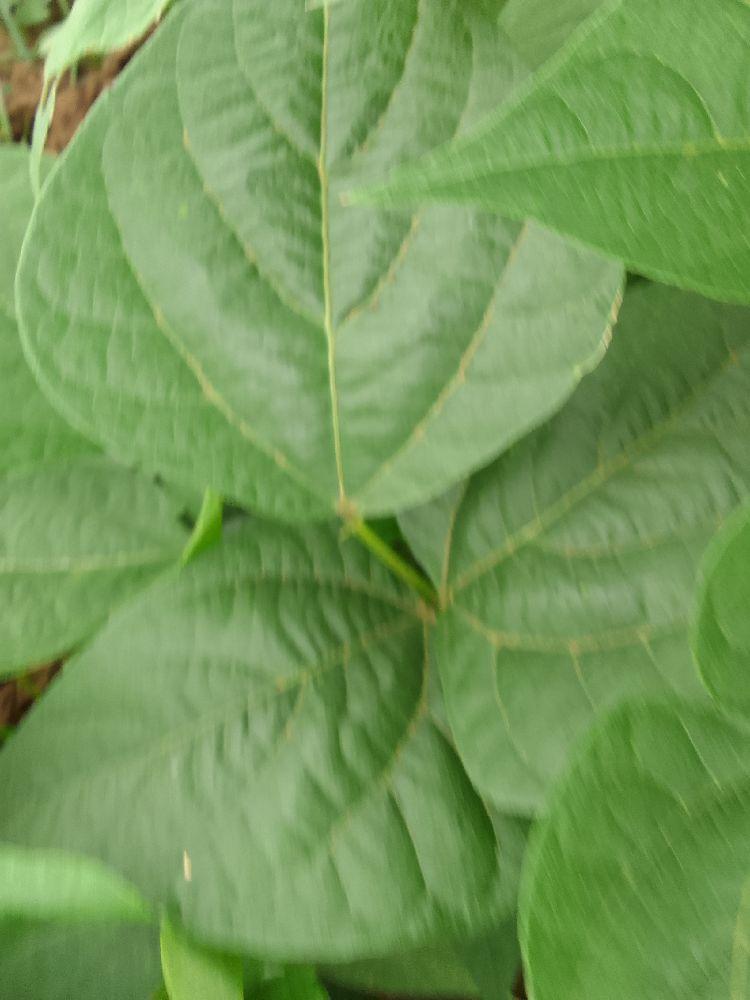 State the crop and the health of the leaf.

common bean, healthy
